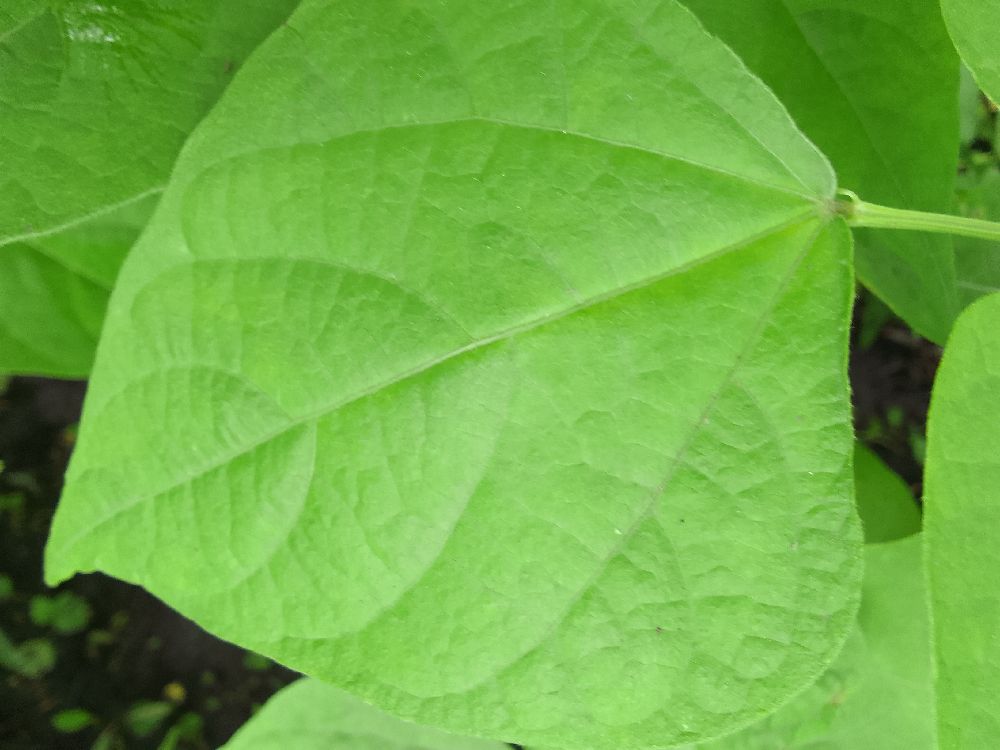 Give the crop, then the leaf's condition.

maize, healthy
